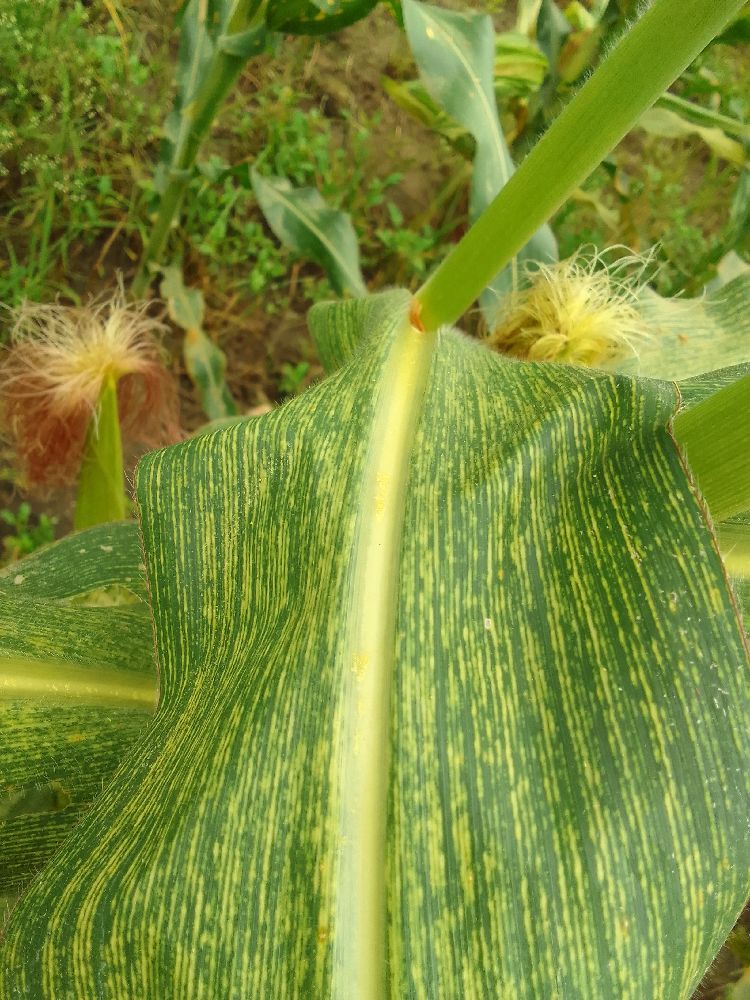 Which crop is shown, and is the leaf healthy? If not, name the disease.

maize, maize streak virus
